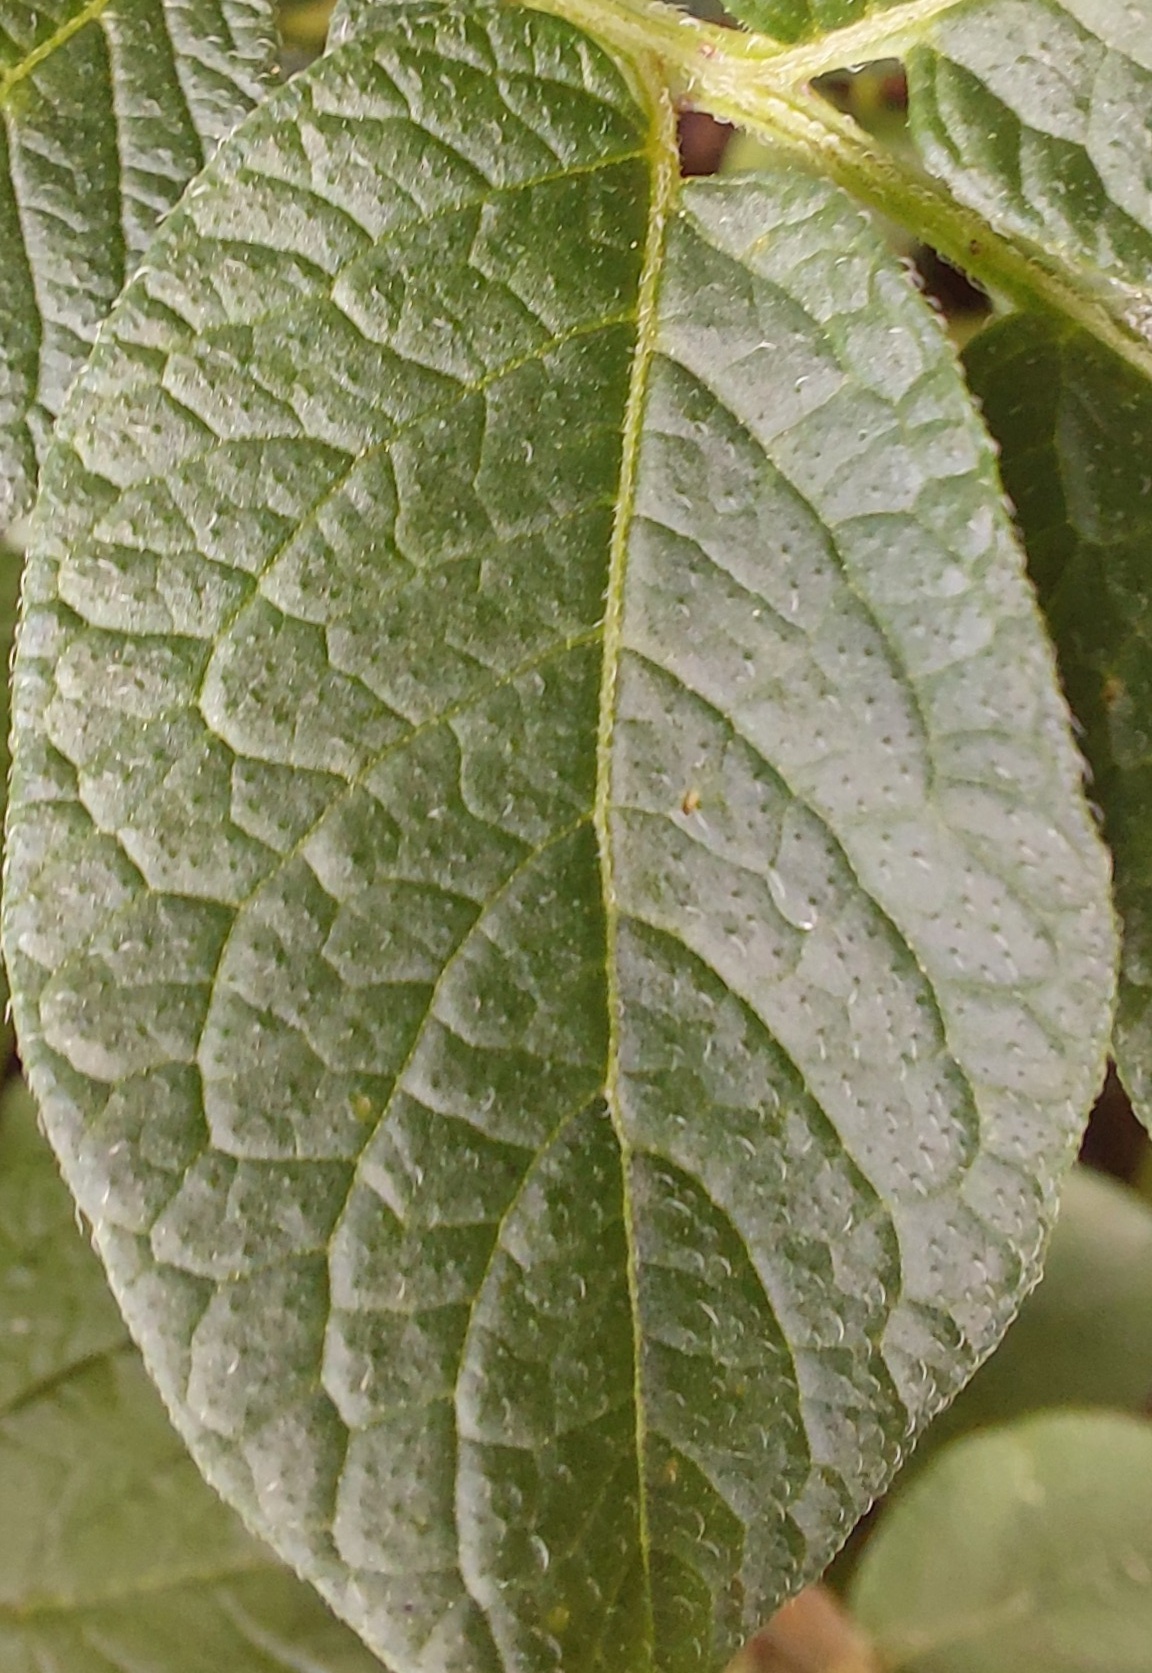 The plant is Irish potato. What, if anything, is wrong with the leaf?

healthy
